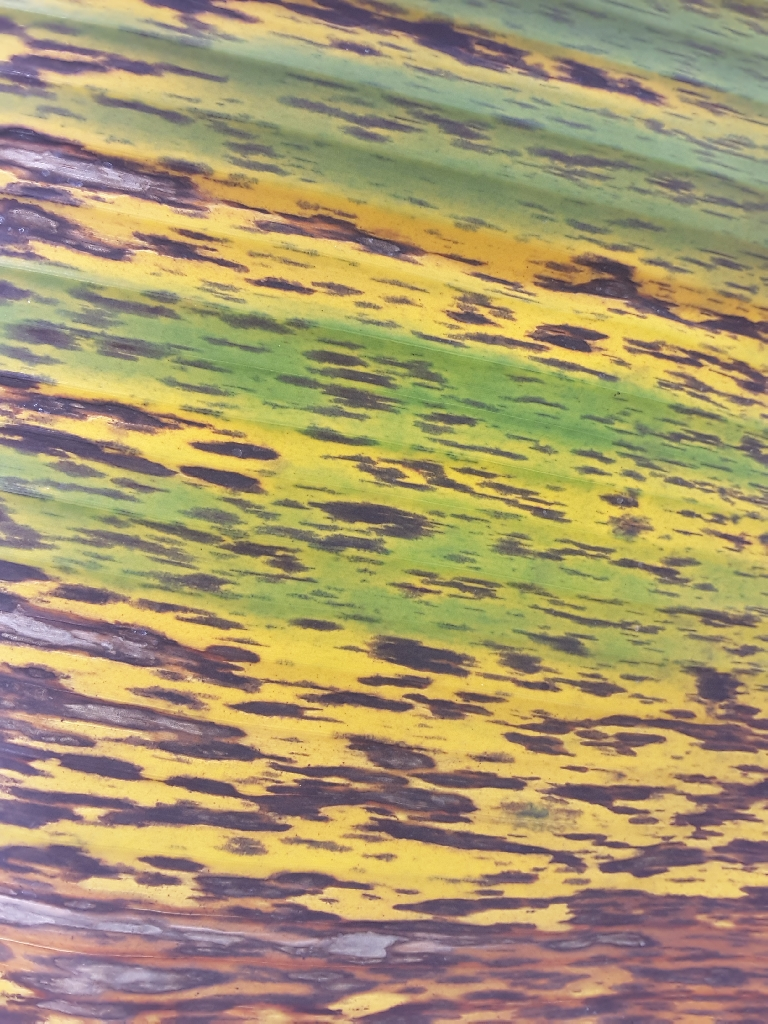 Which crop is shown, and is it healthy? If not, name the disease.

banana, black sigatoka
